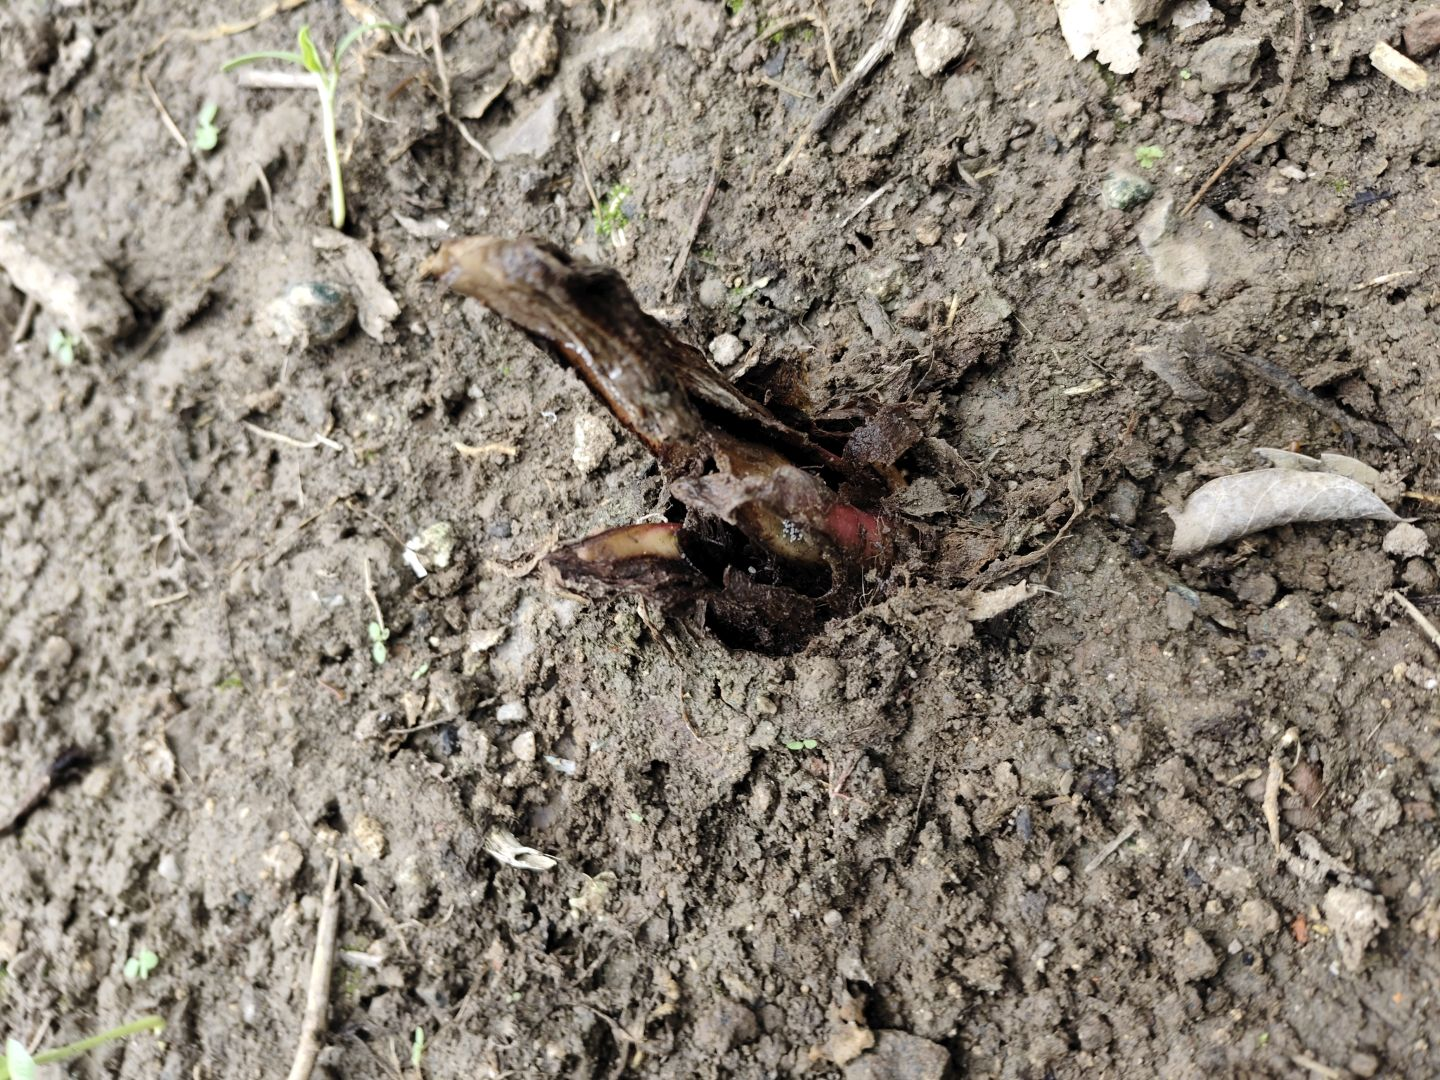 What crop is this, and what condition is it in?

taro, root rot
